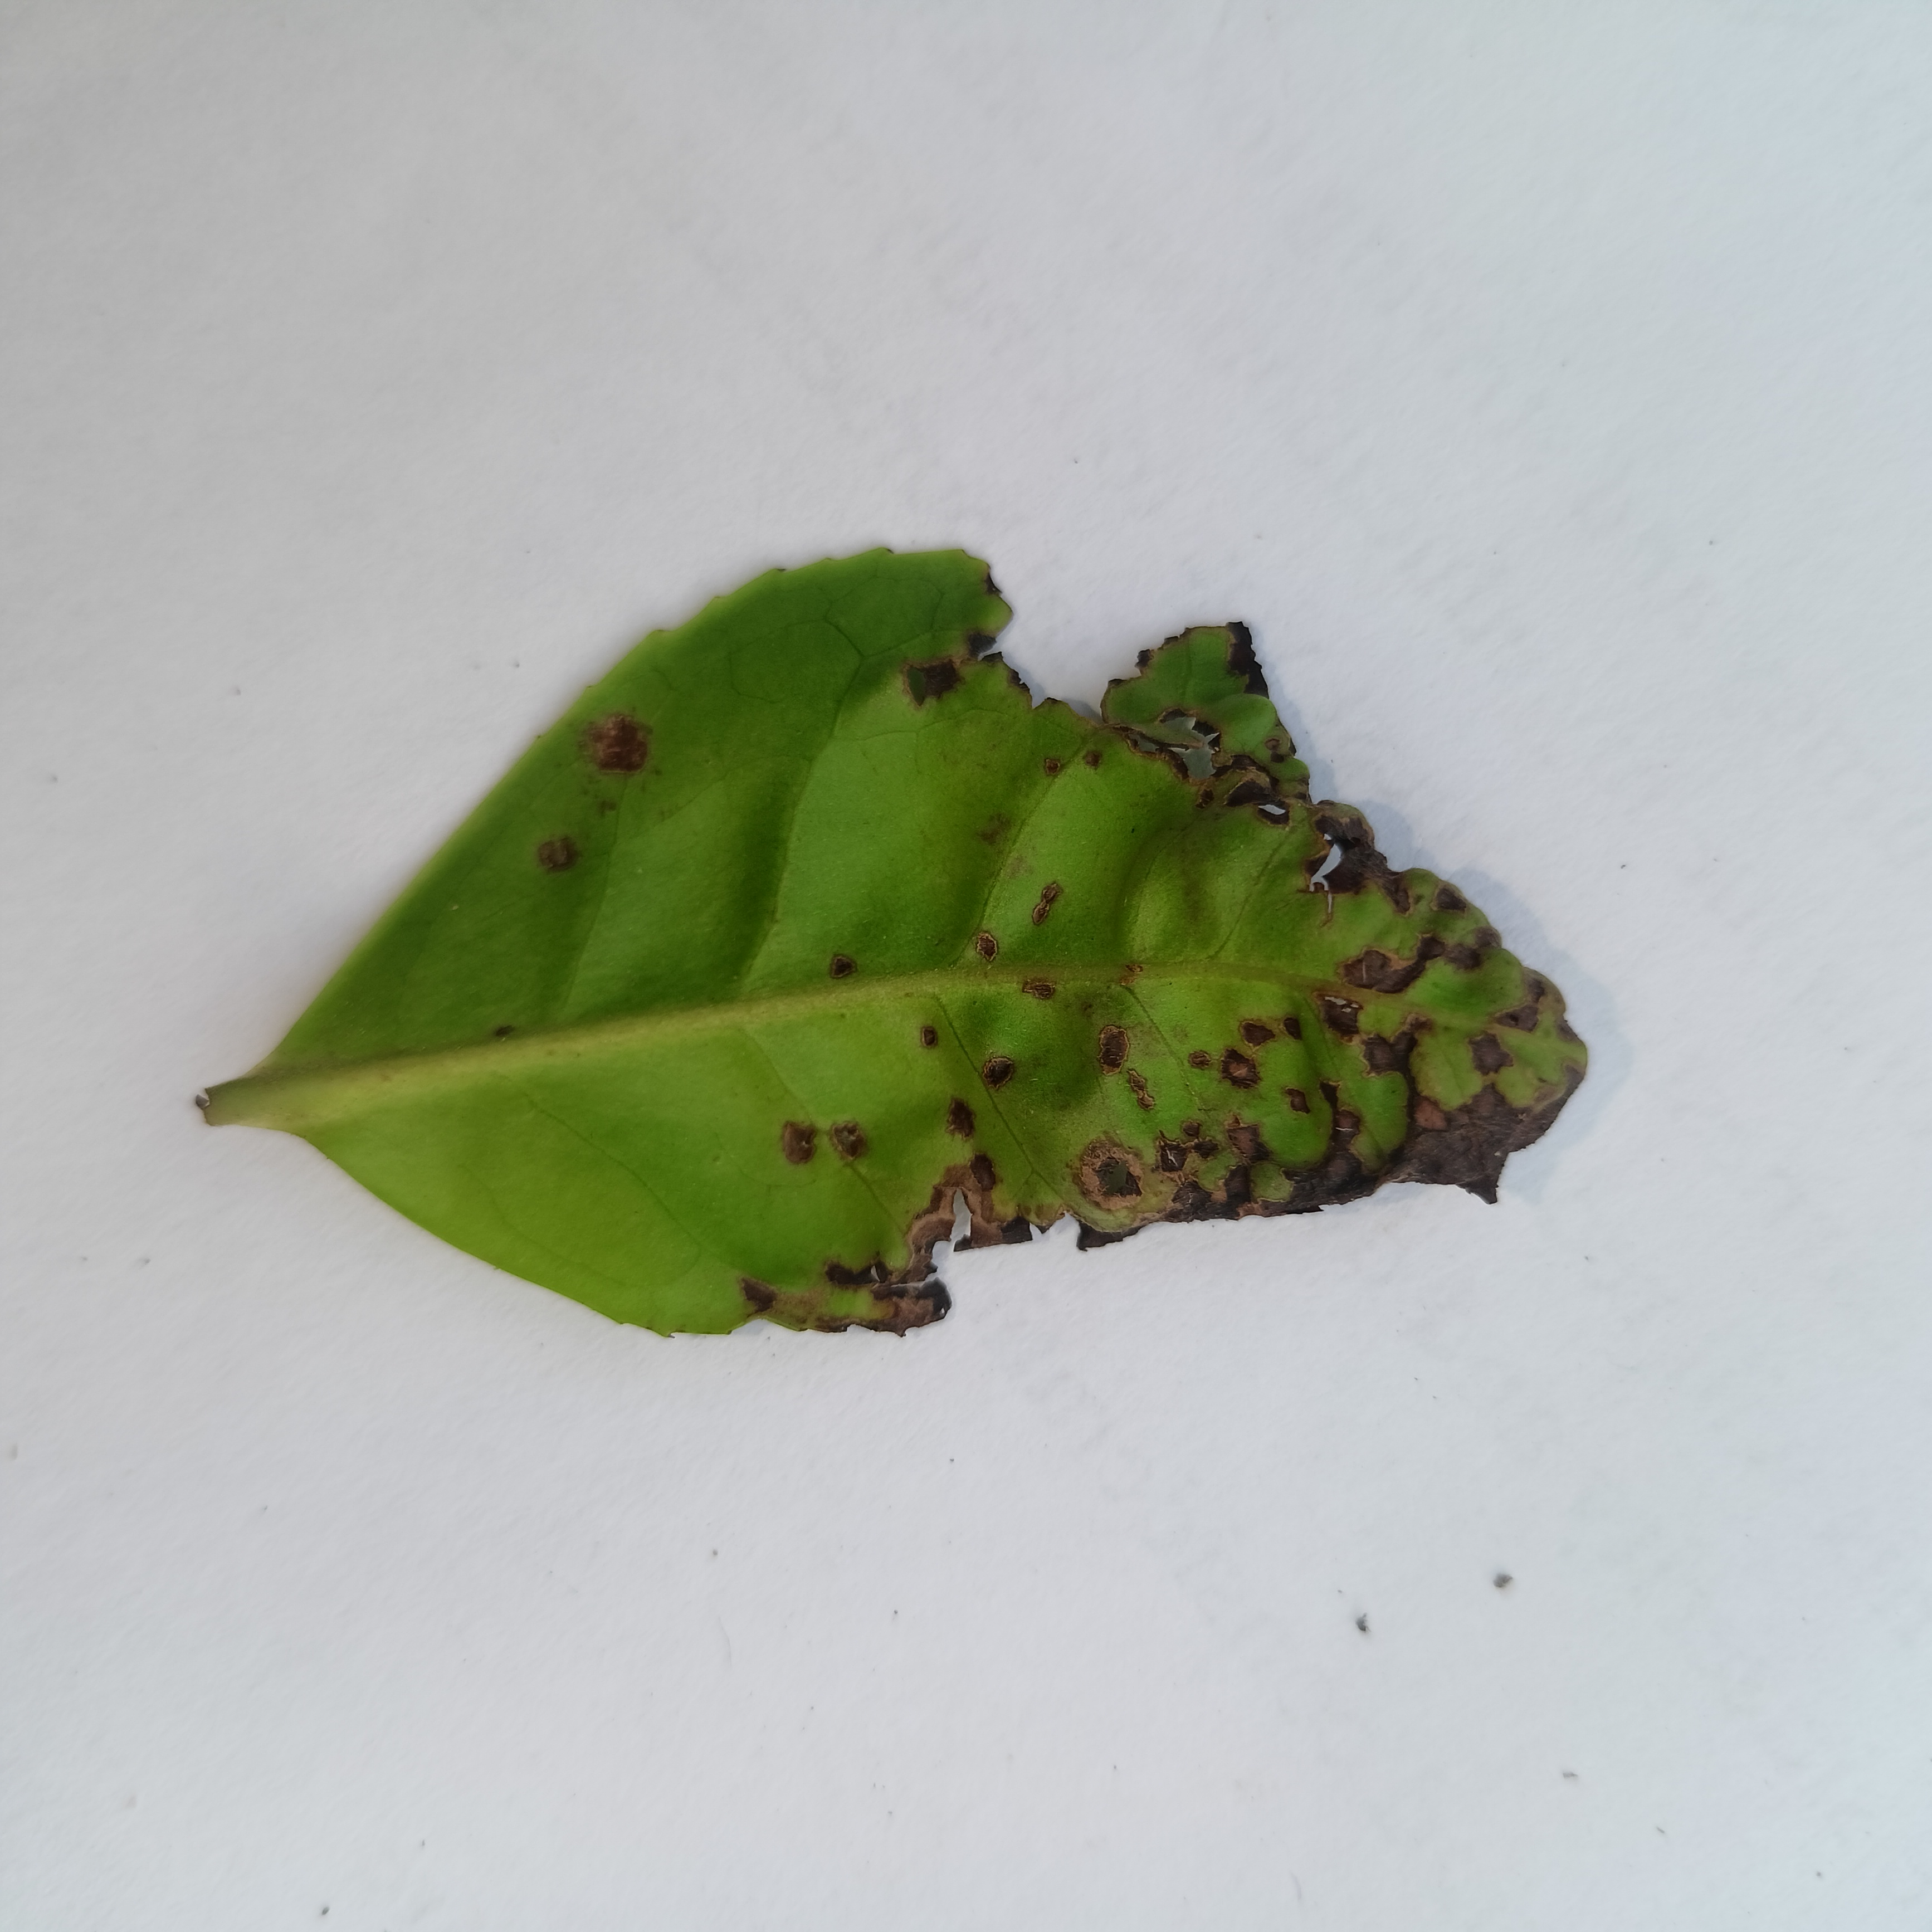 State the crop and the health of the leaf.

tea, helopeltis
